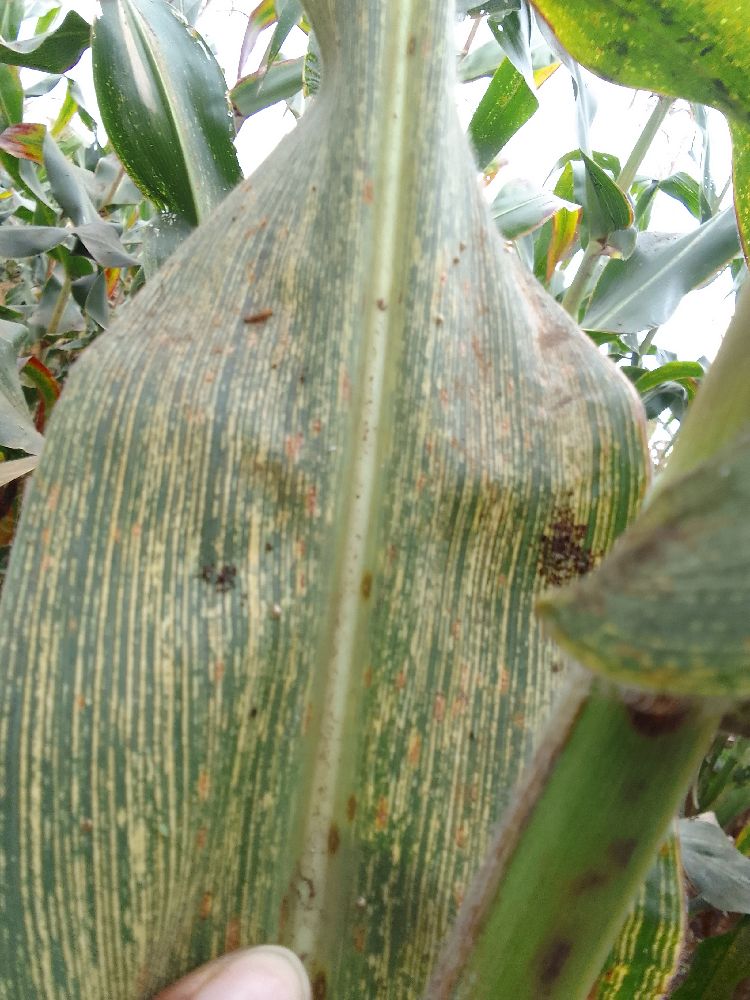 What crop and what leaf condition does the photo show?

maize, maize streak virus
